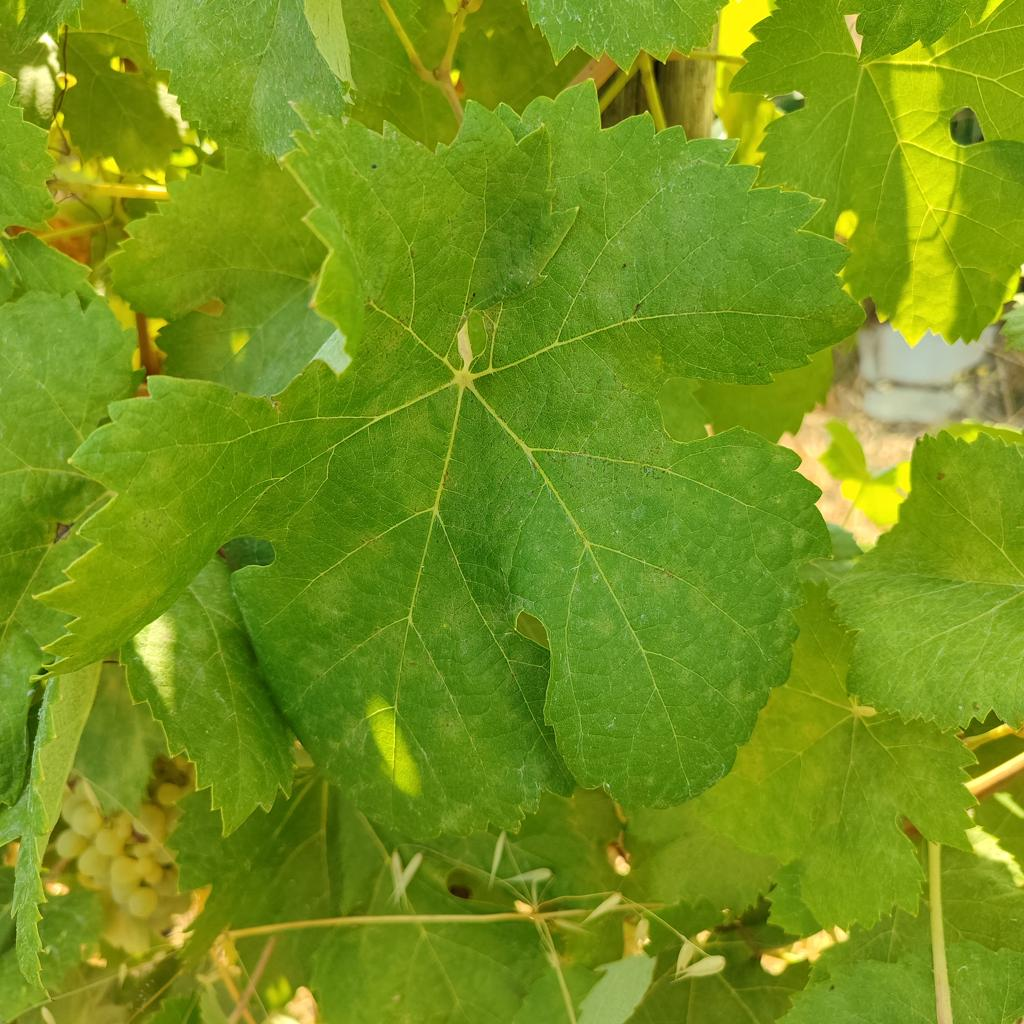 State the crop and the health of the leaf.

grapevine, powdery mildew
